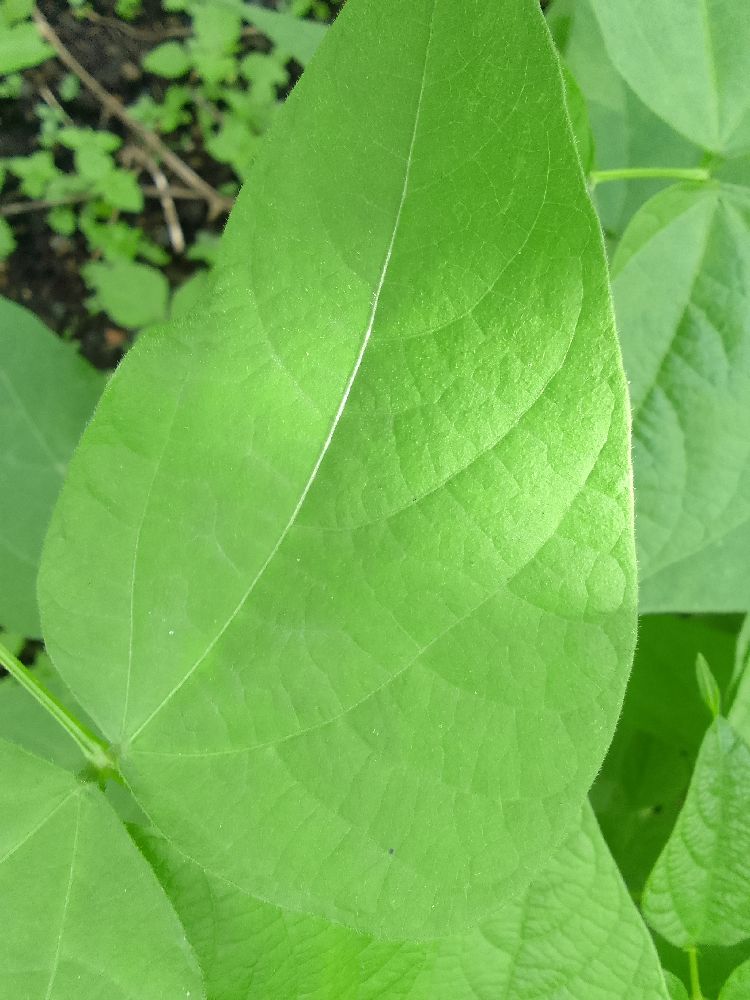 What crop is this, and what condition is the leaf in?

common bean, healthy
